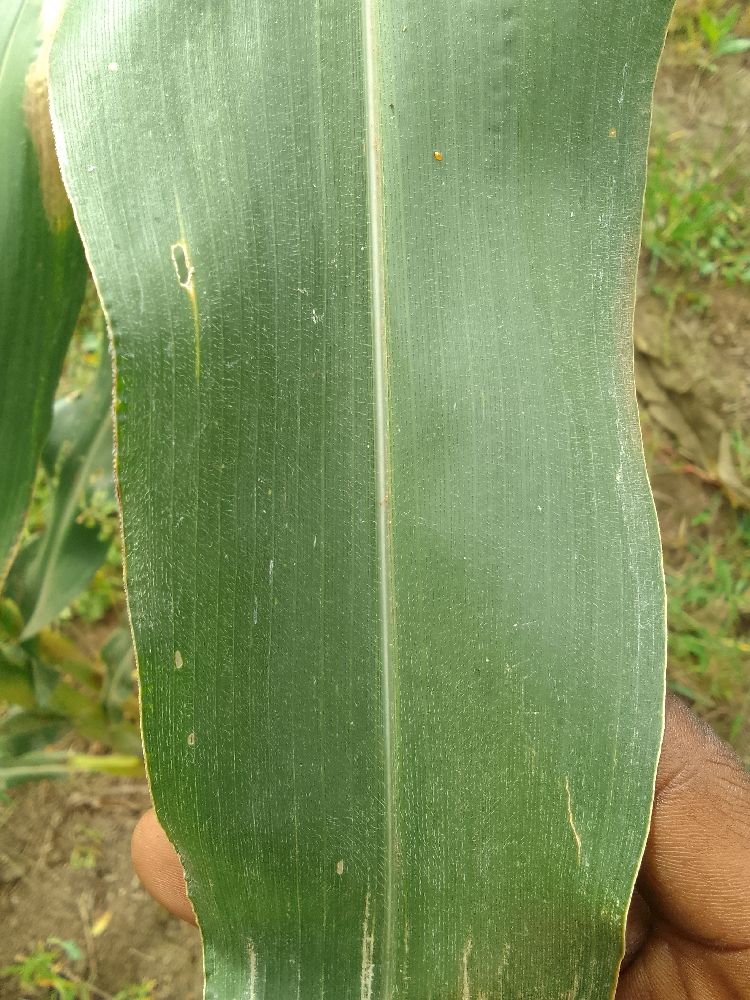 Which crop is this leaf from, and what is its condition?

maize, healthy
